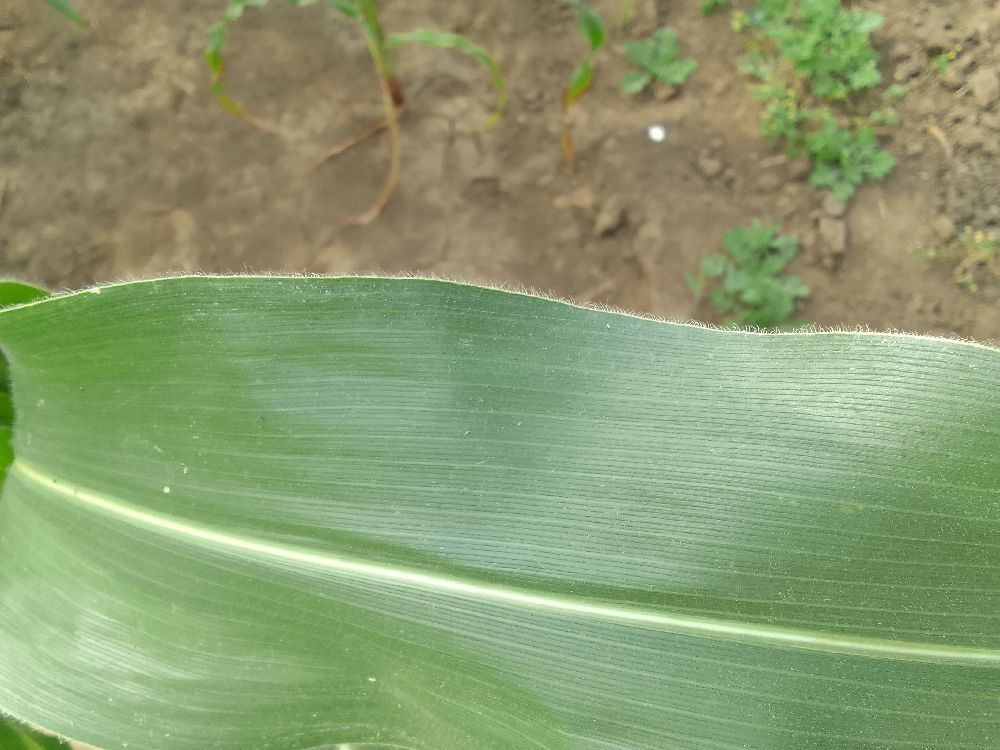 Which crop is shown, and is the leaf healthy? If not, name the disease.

maize, healthy
